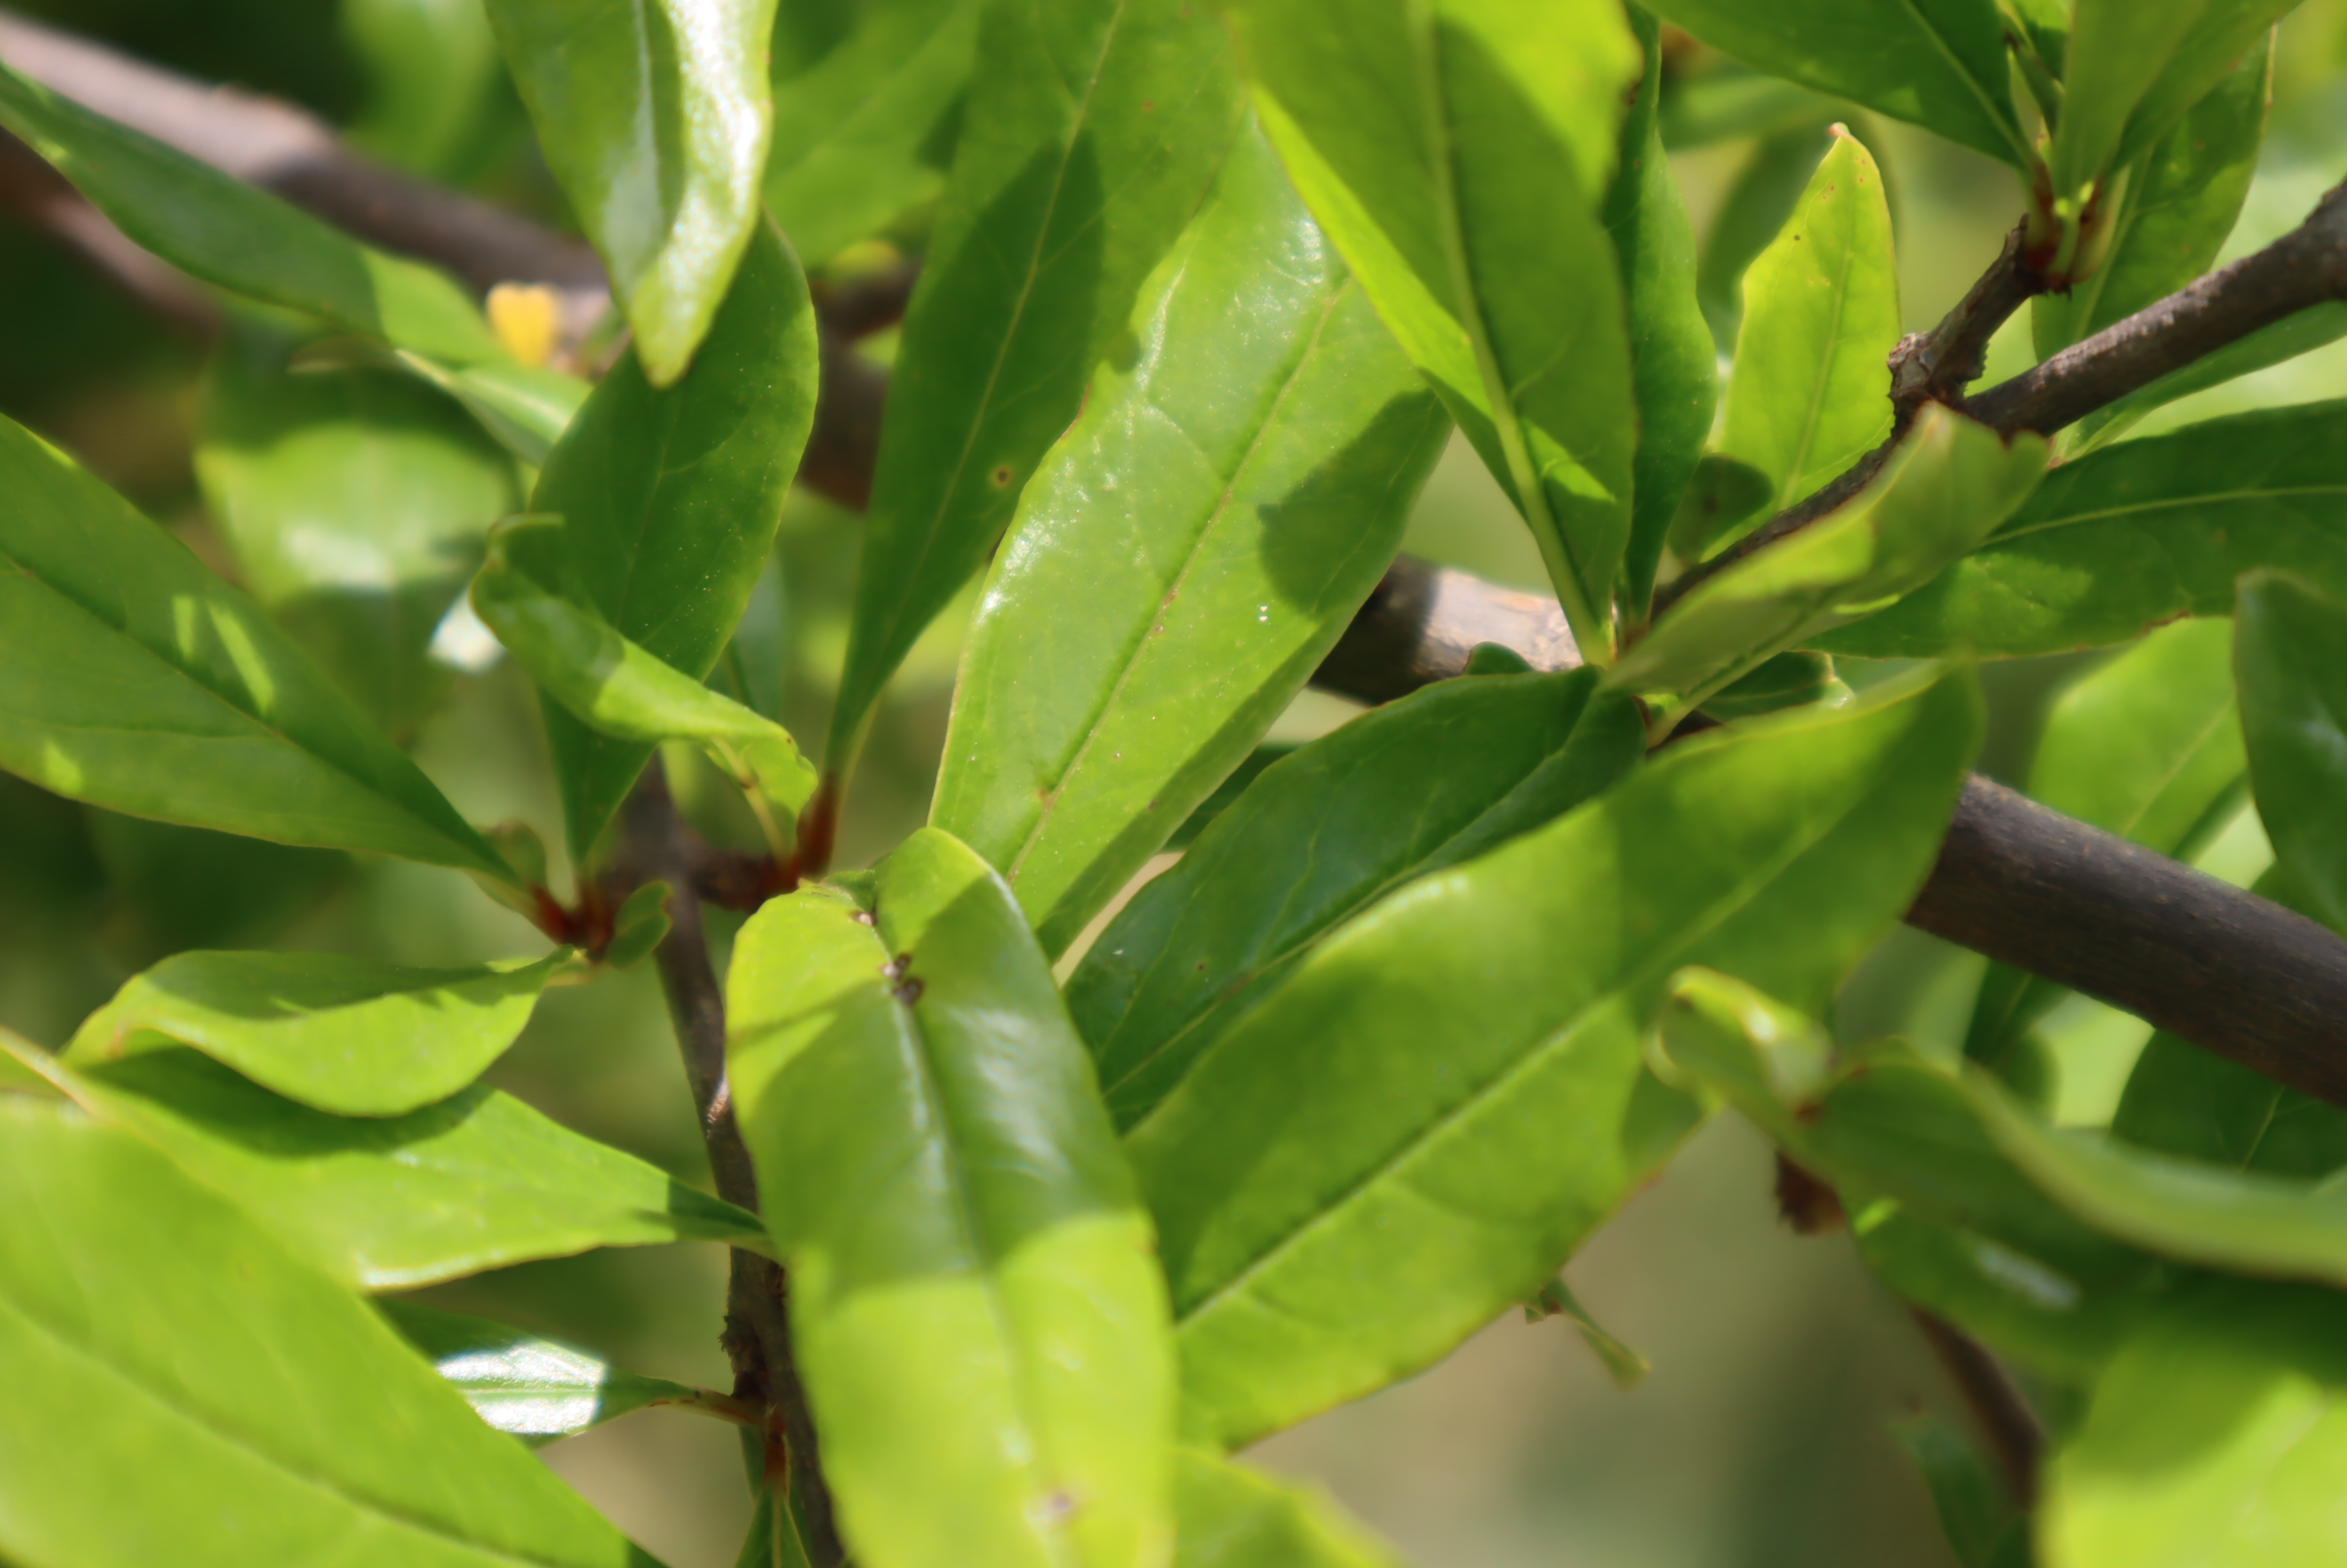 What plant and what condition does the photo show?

pomegranate, aphids, coniella granati
